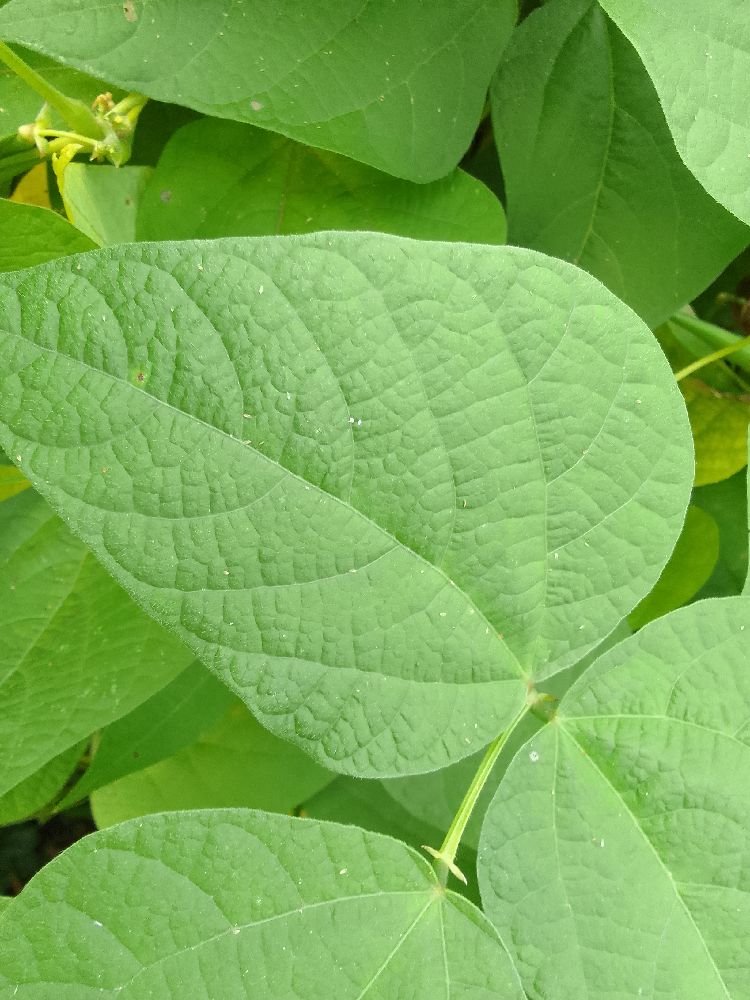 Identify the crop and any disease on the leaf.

common bean, healthy
